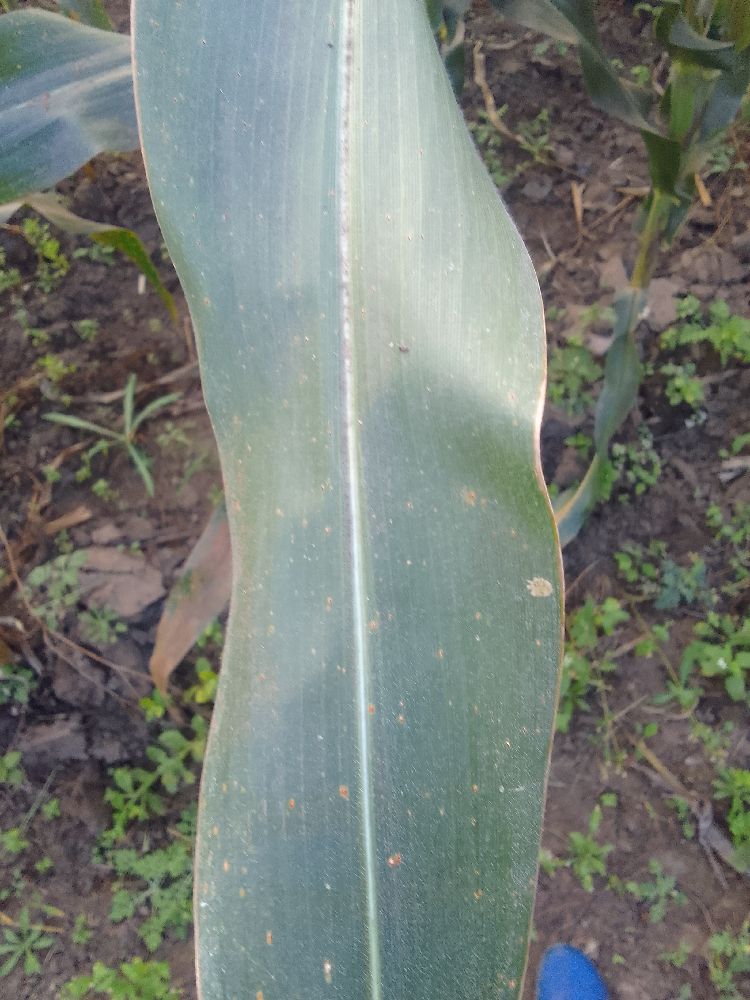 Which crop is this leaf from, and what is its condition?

maize, healthy
